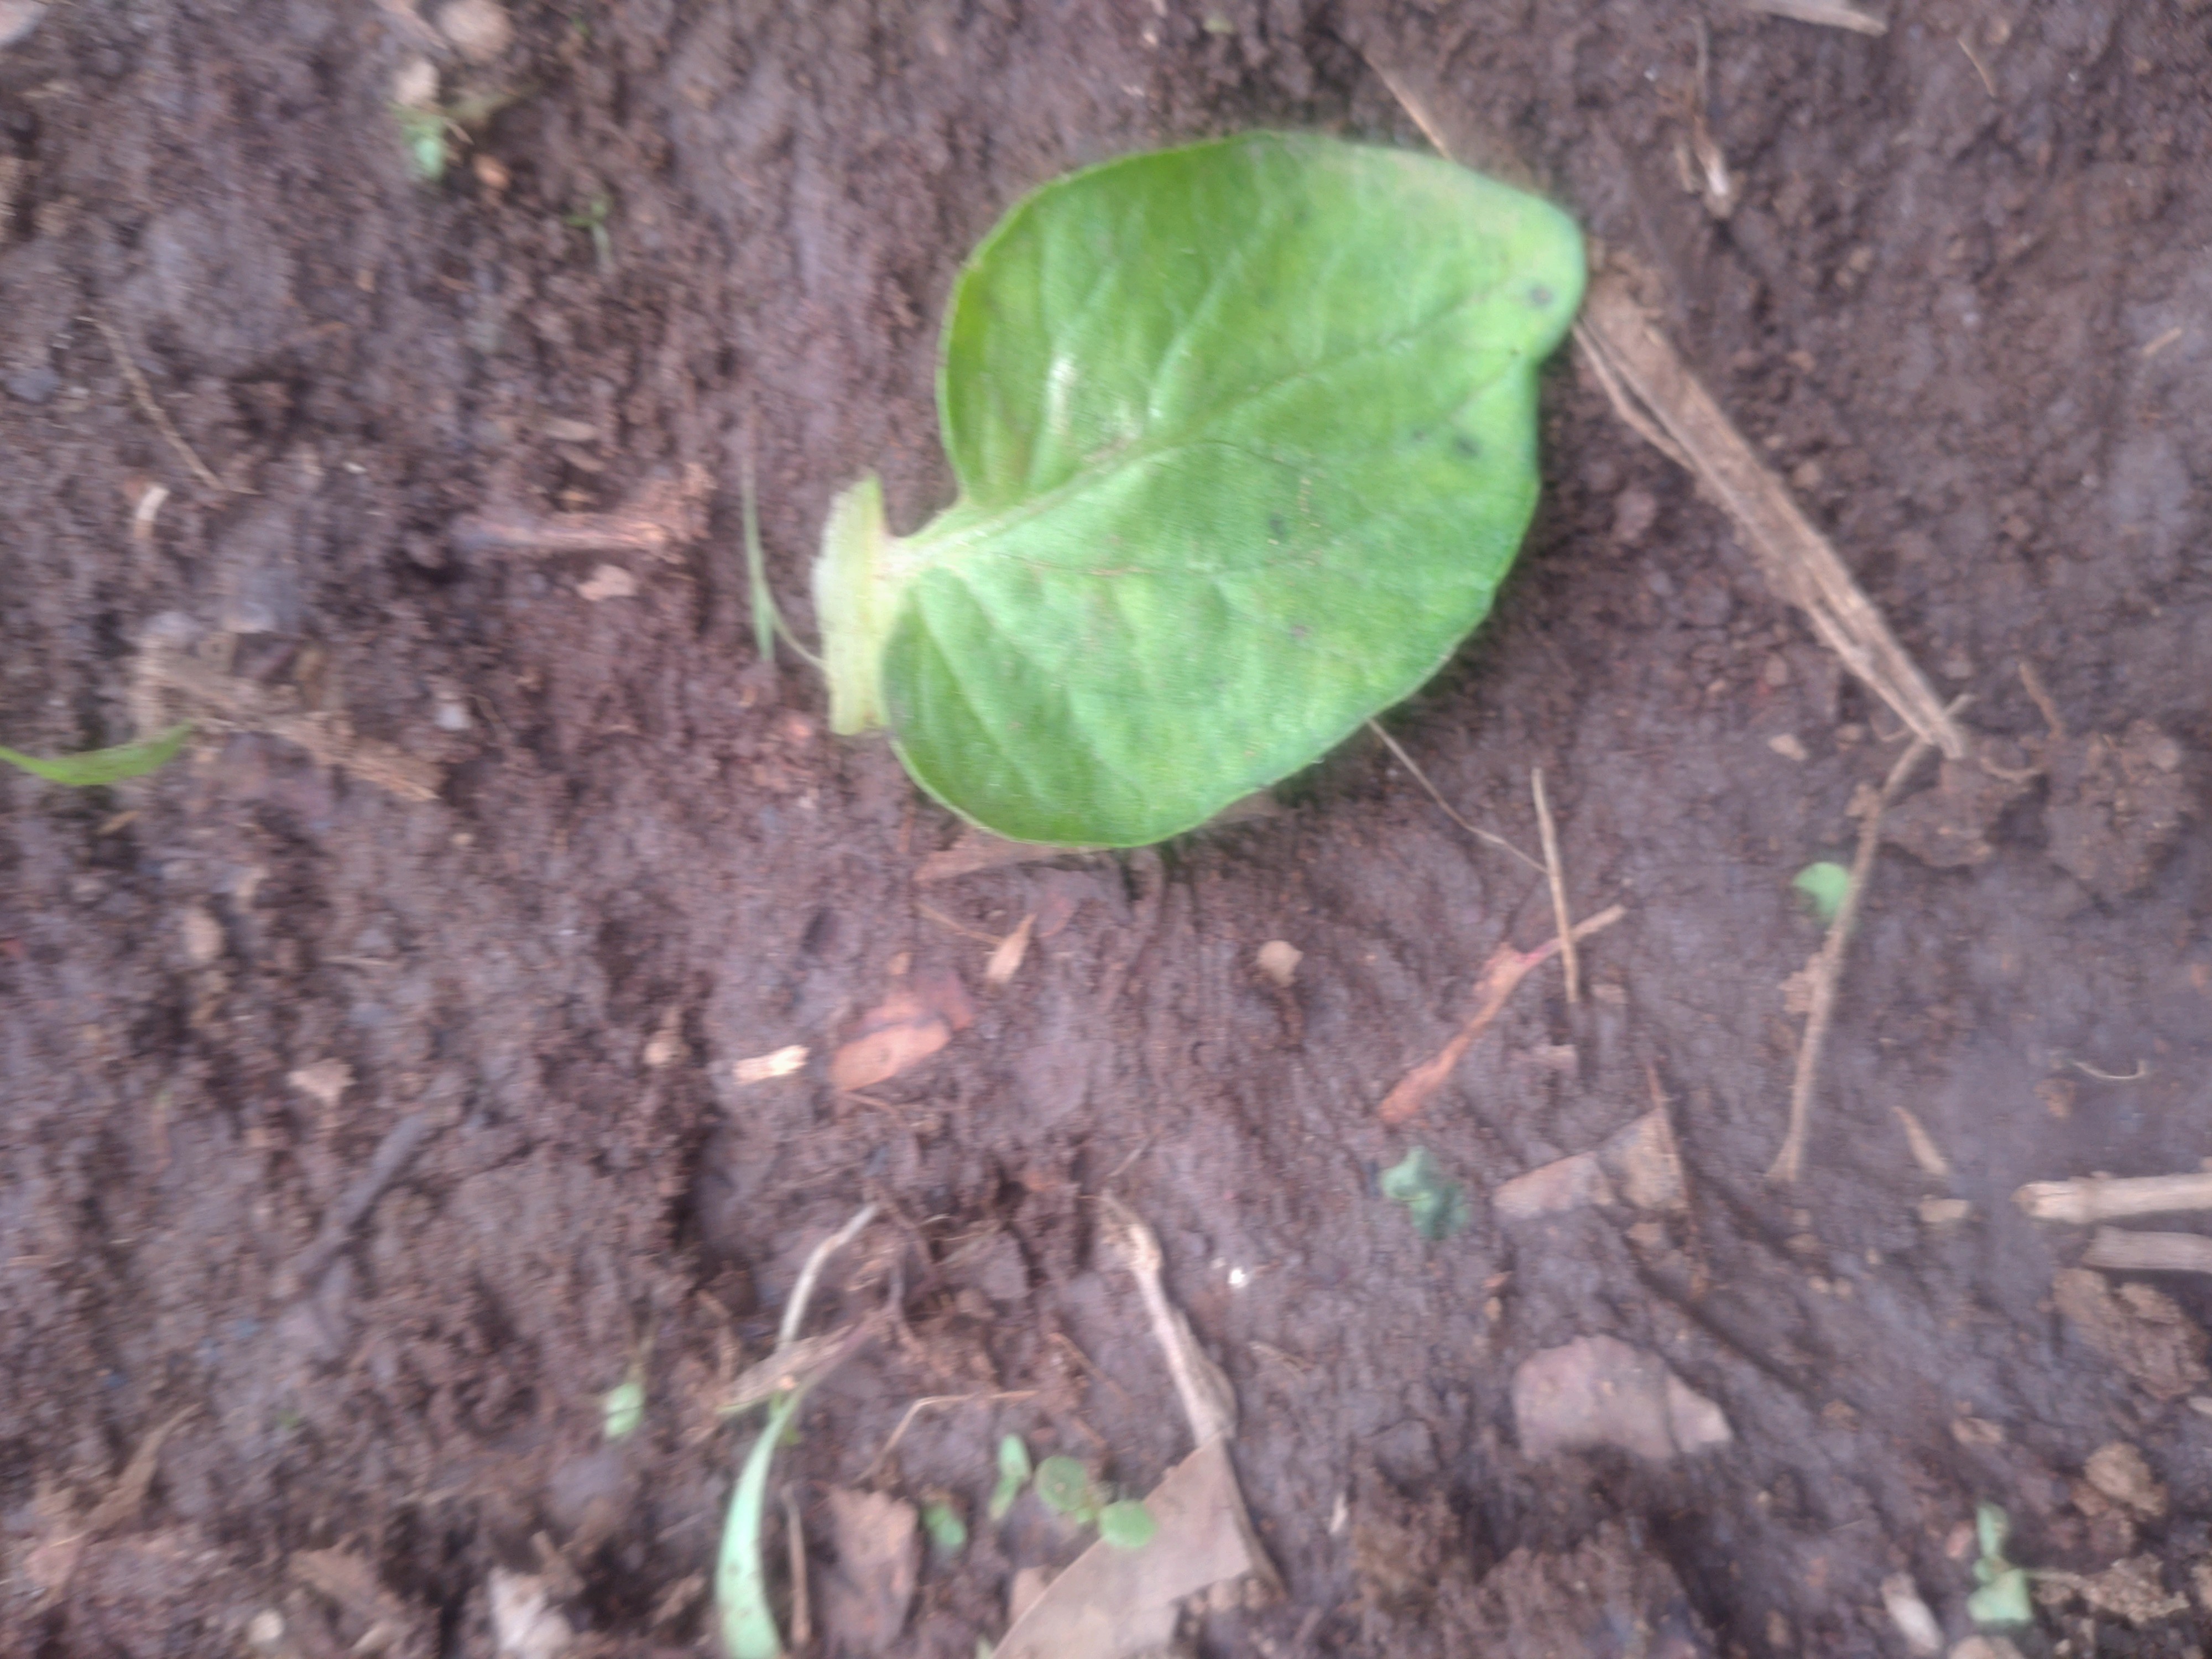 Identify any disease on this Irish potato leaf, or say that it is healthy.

late blight
